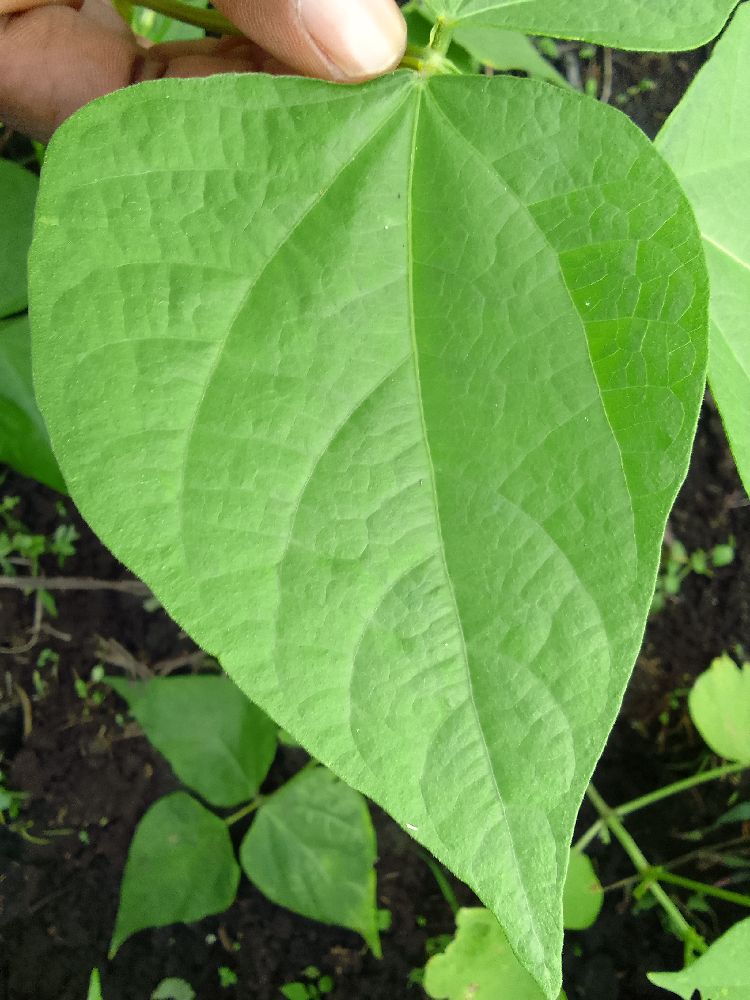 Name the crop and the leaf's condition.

common bean, healthy
